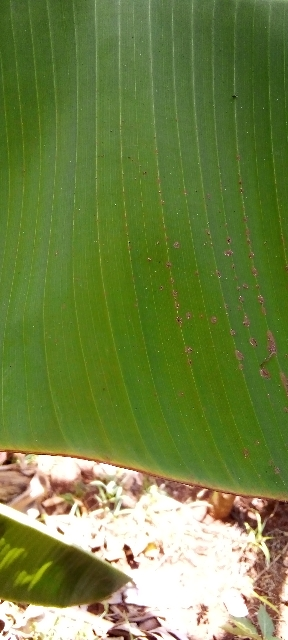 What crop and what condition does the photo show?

banana, healthy
